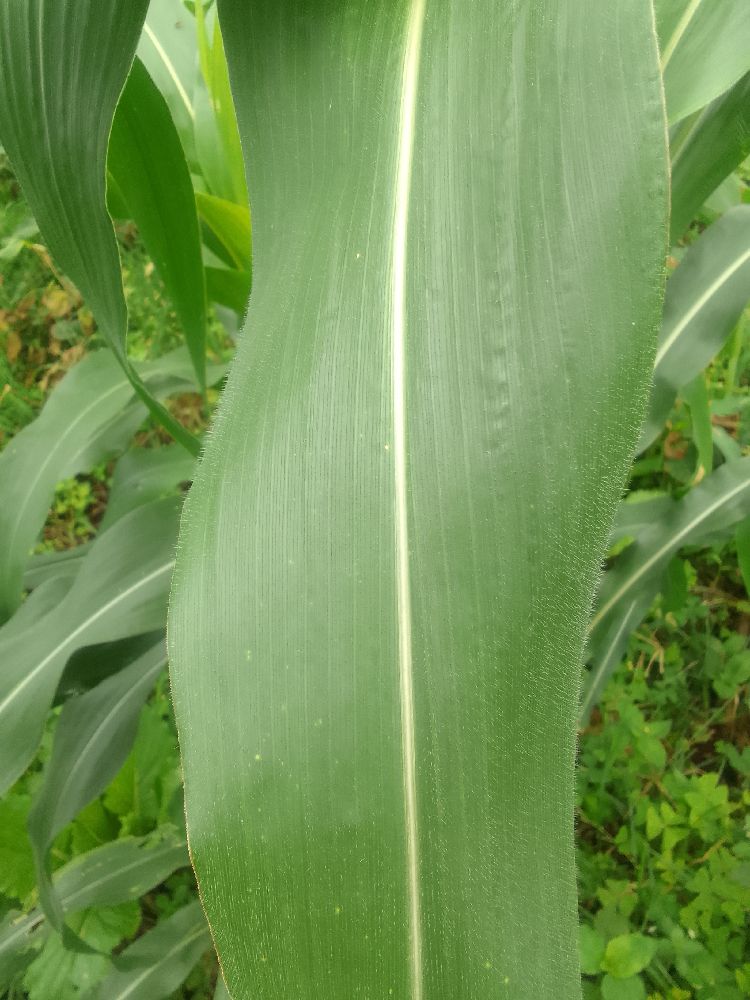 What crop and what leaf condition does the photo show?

maize, healthy
